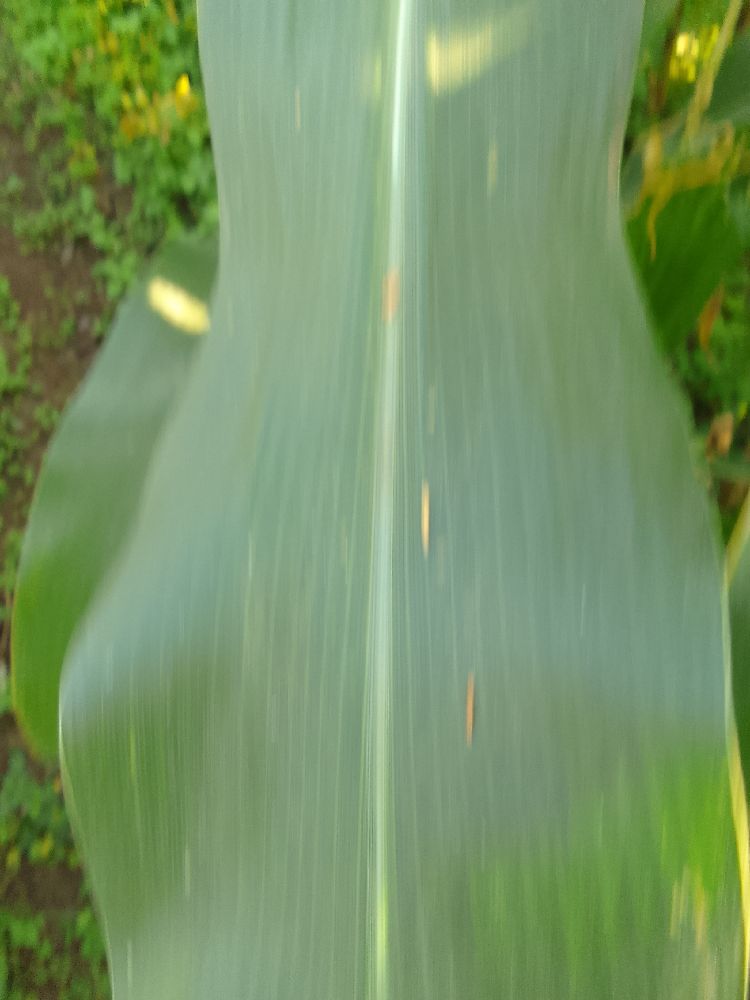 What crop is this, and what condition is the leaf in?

maize, healthy
